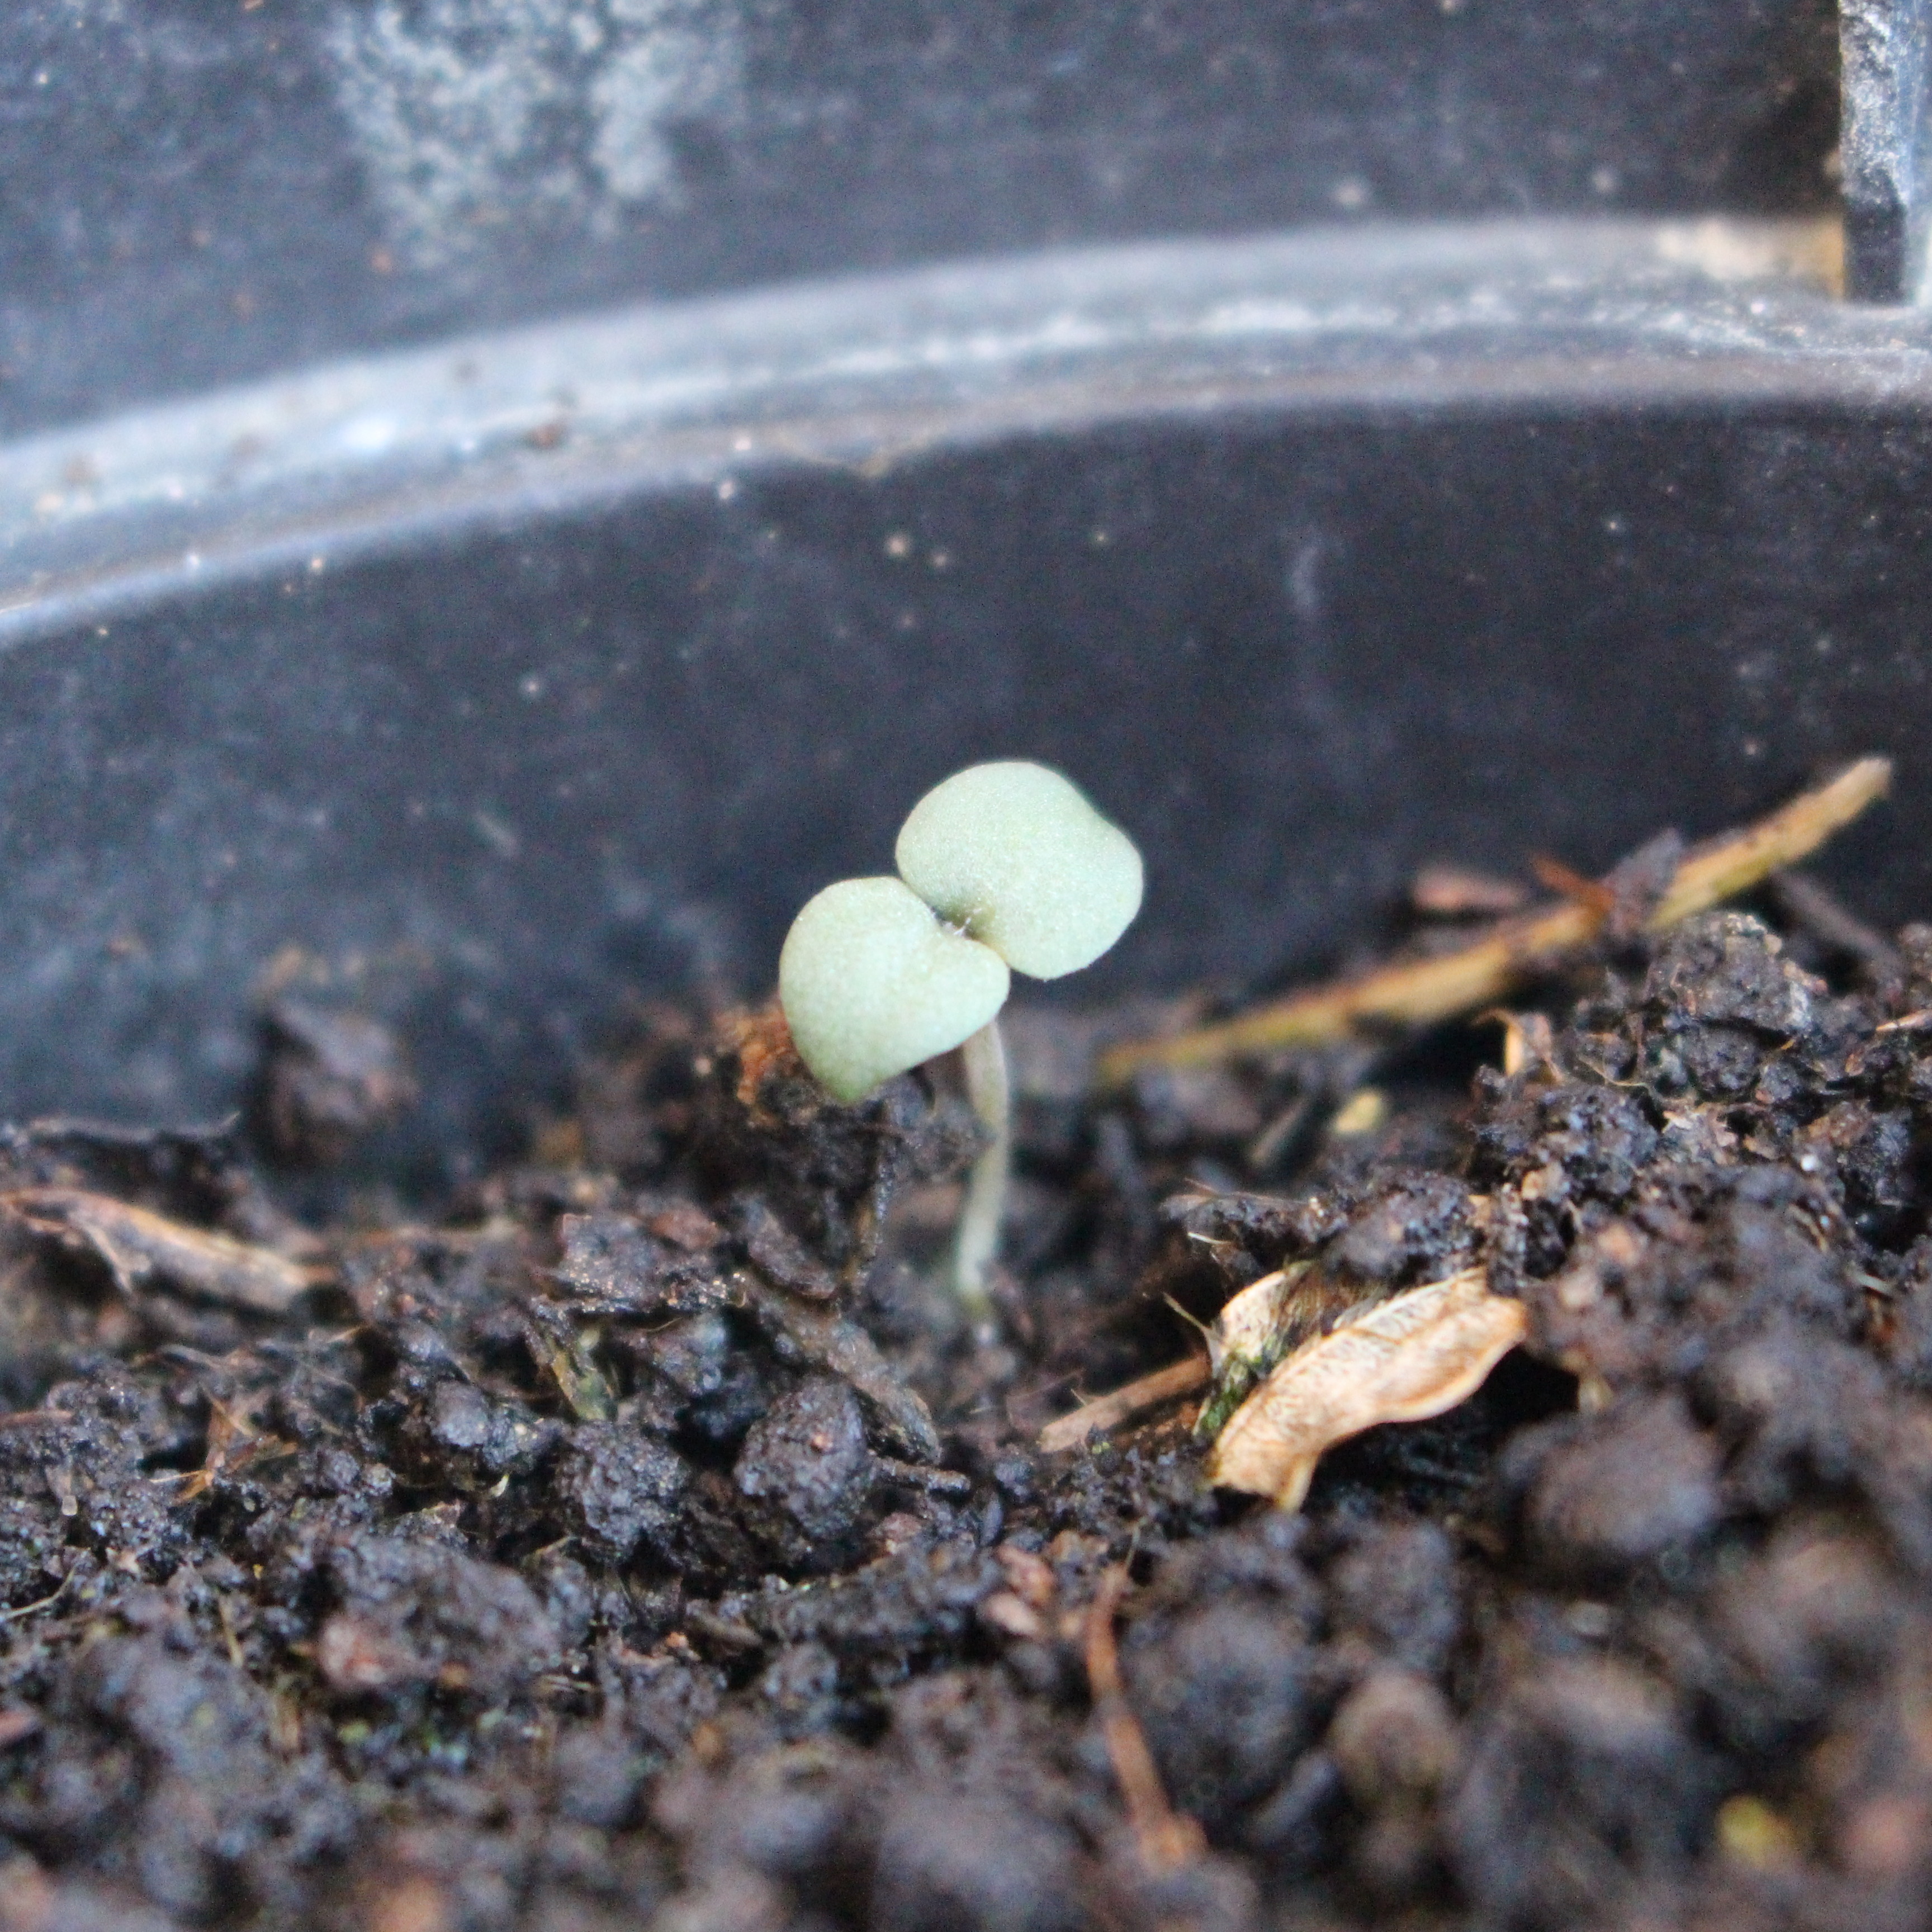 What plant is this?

Veronica persica
